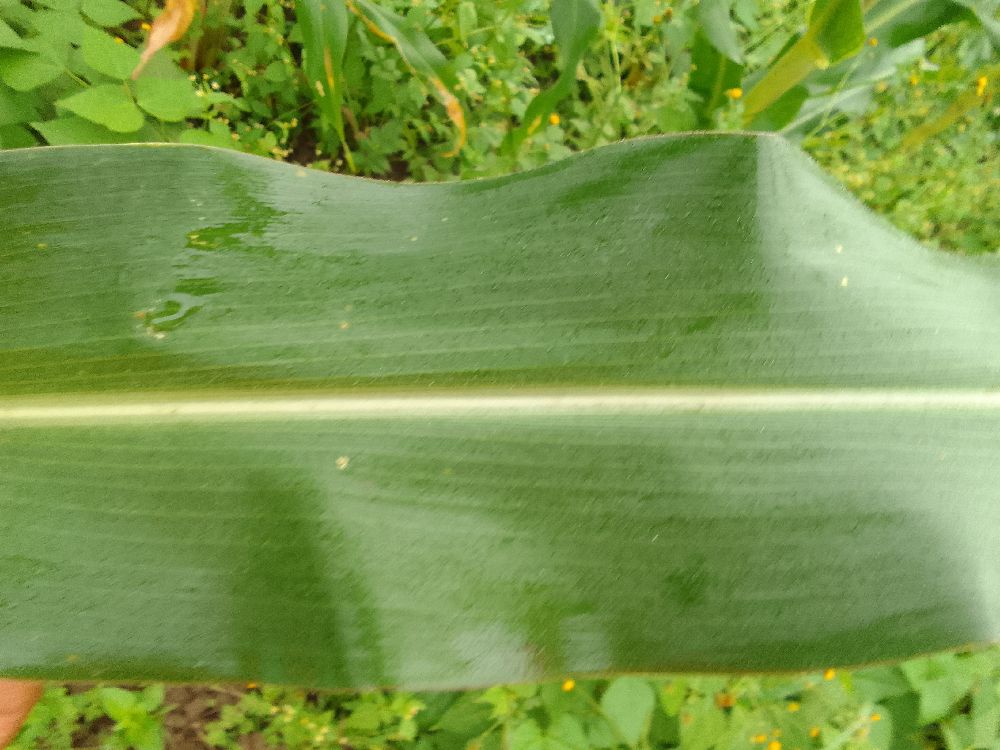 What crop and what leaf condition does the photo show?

maize, healthy
